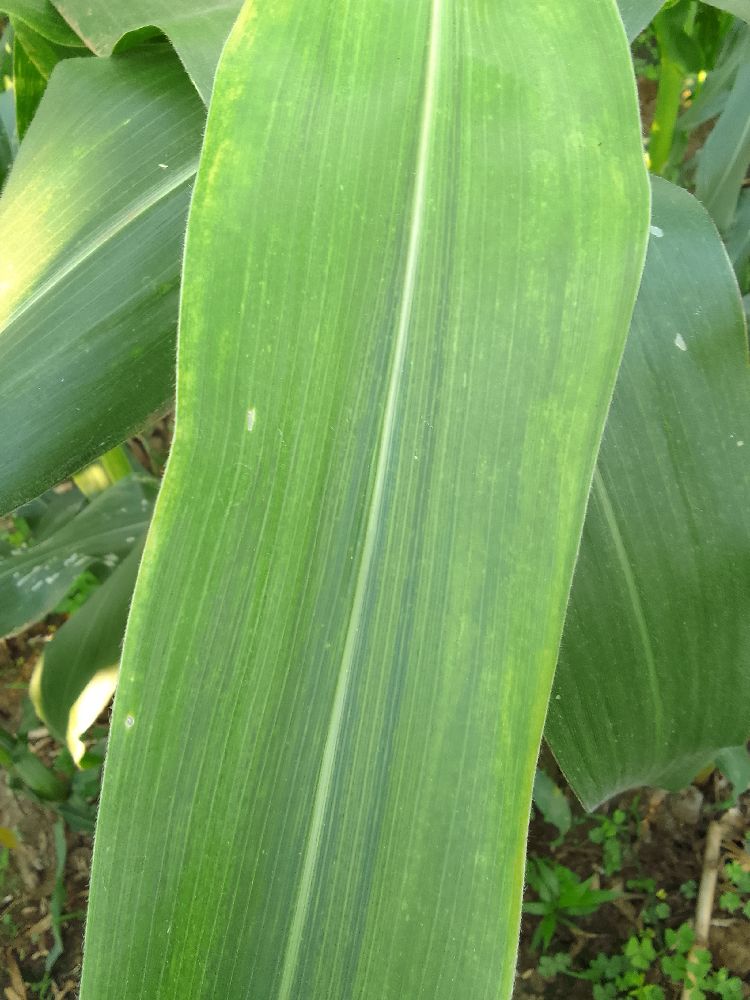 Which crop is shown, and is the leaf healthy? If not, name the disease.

maize, maize lethal necrosis
